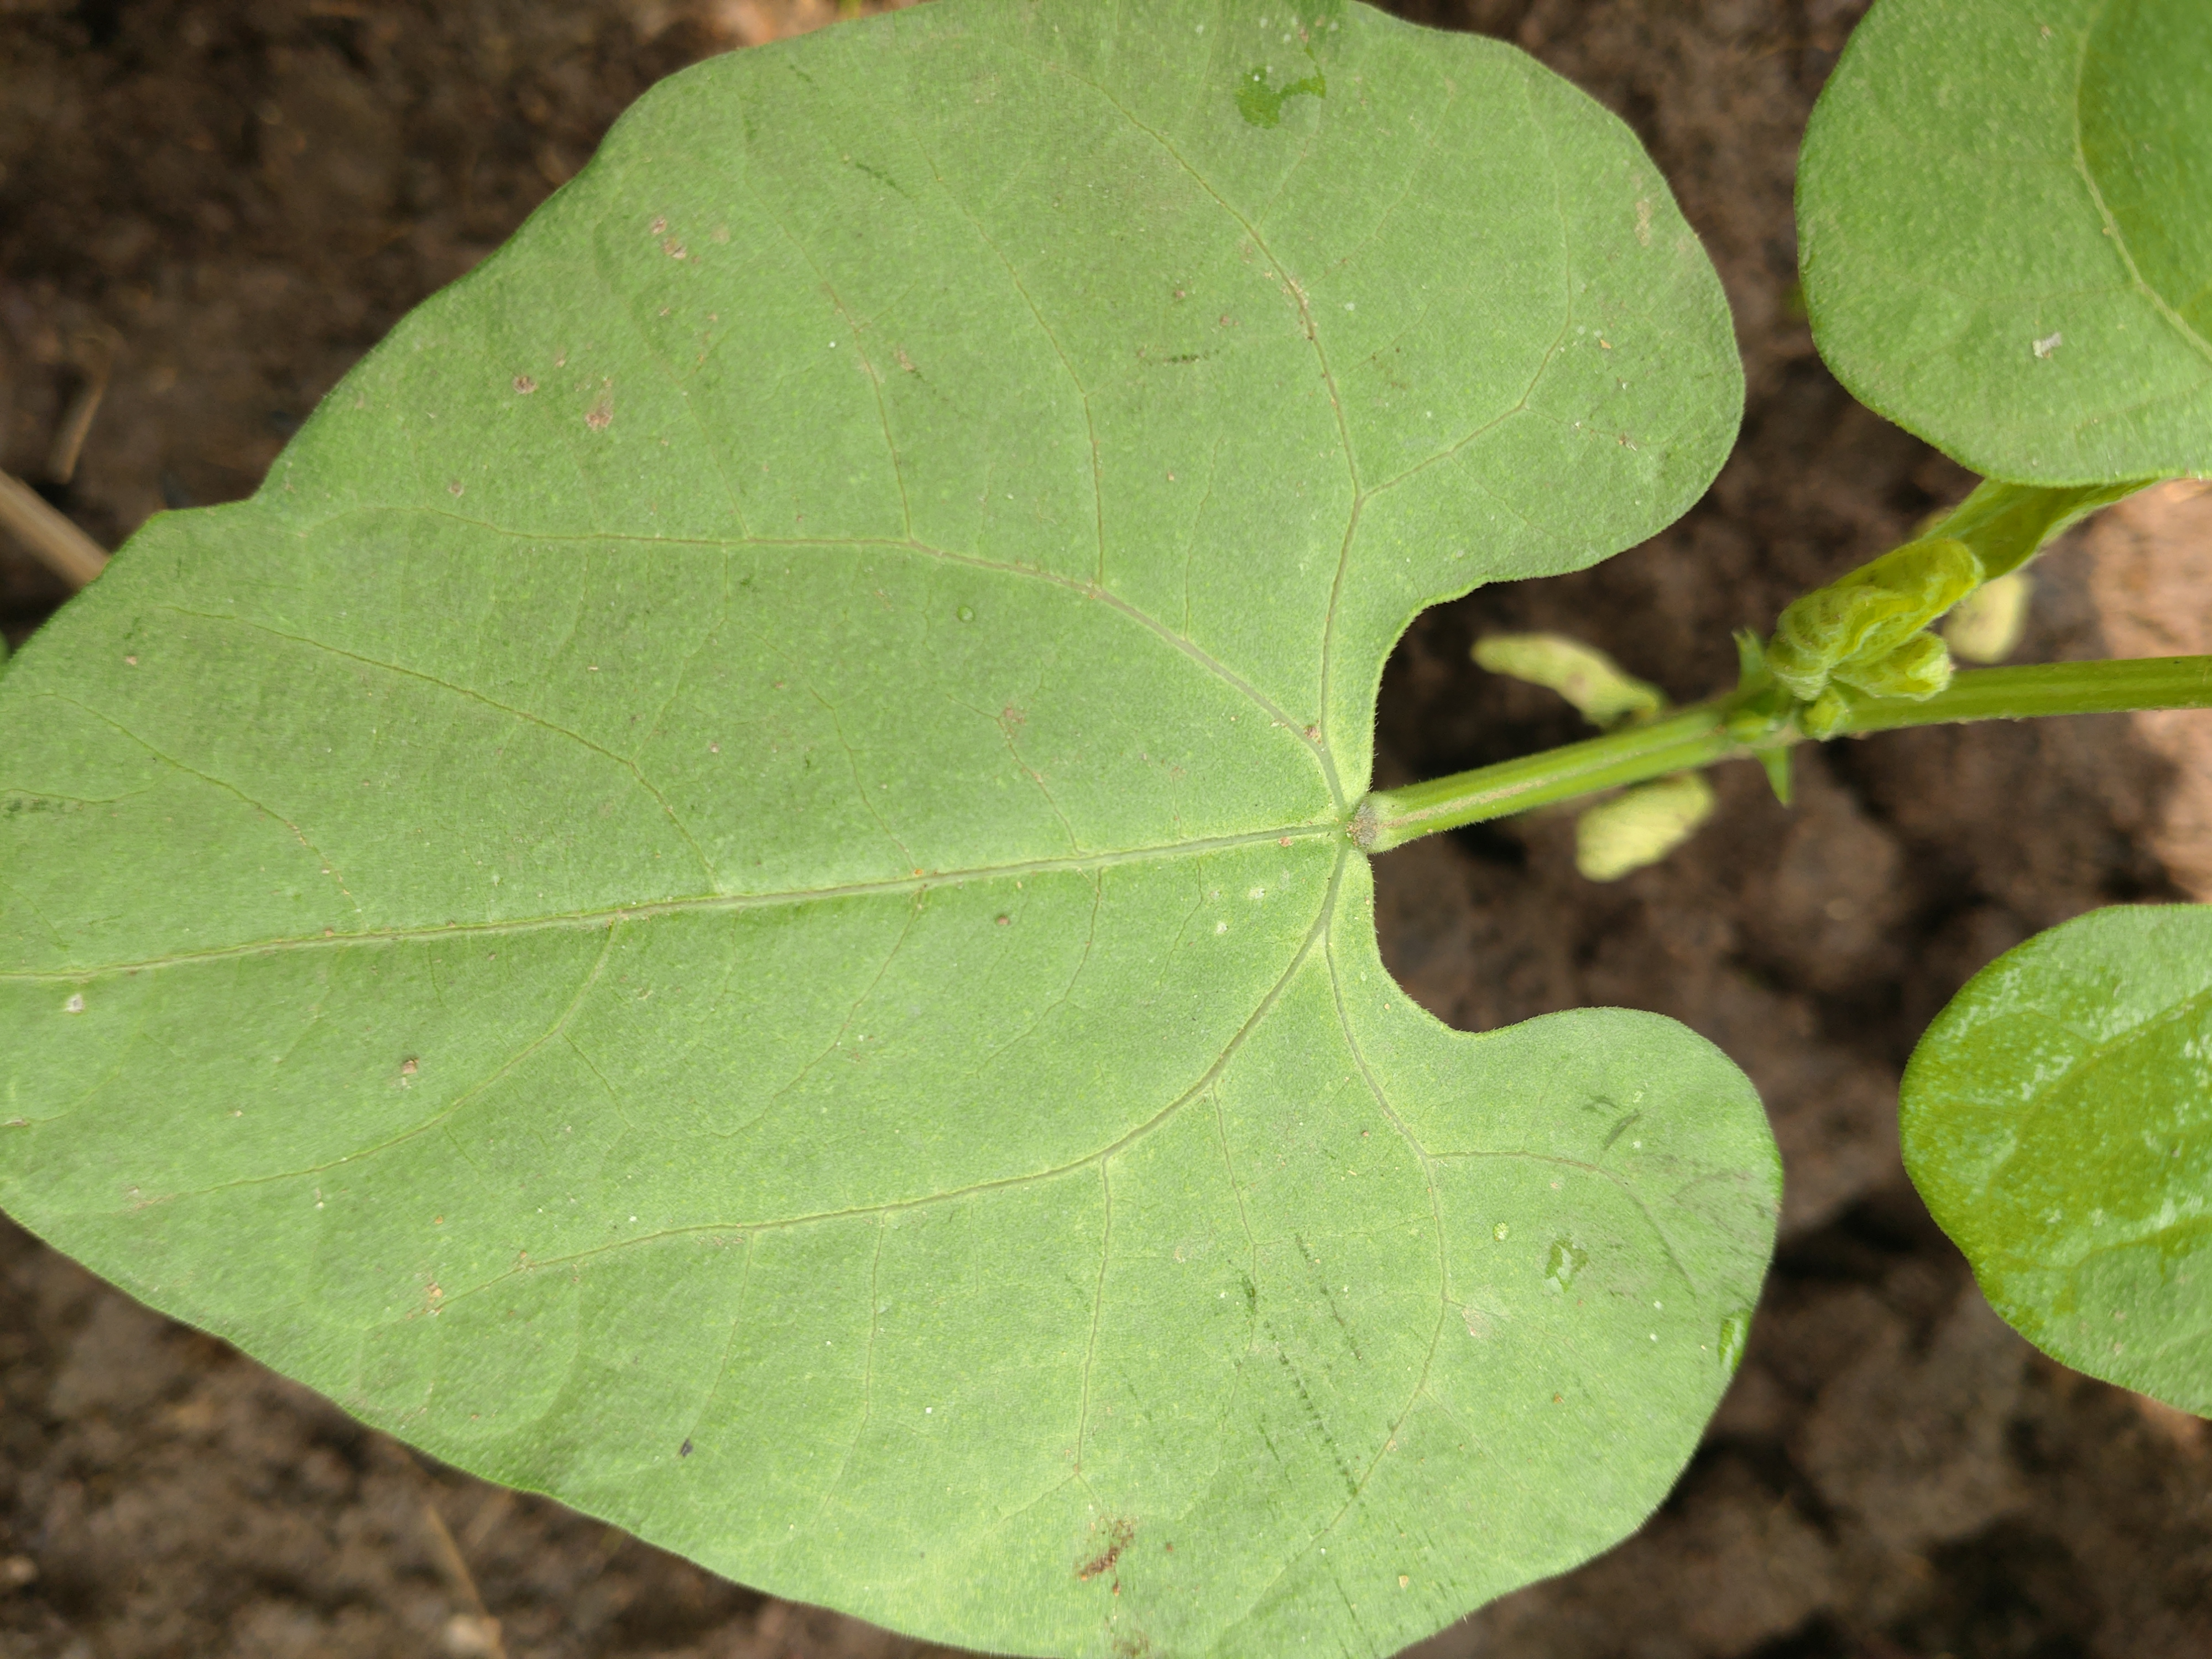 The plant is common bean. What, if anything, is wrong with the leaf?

healthy
